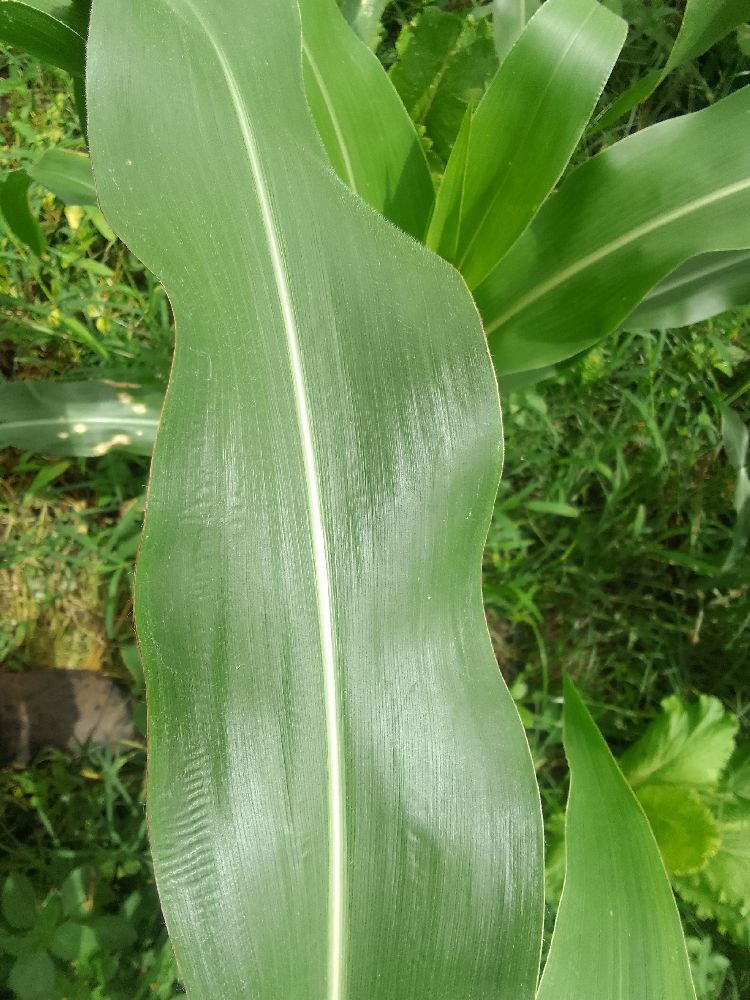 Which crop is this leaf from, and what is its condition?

maize, healthy
